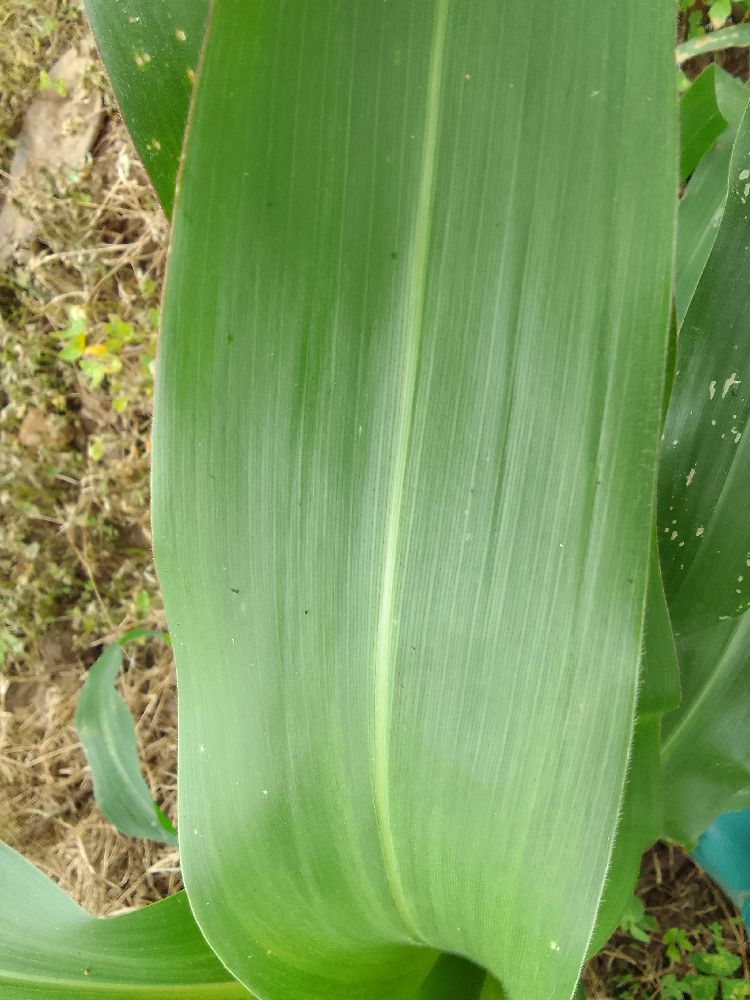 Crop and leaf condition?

maize, healthy
